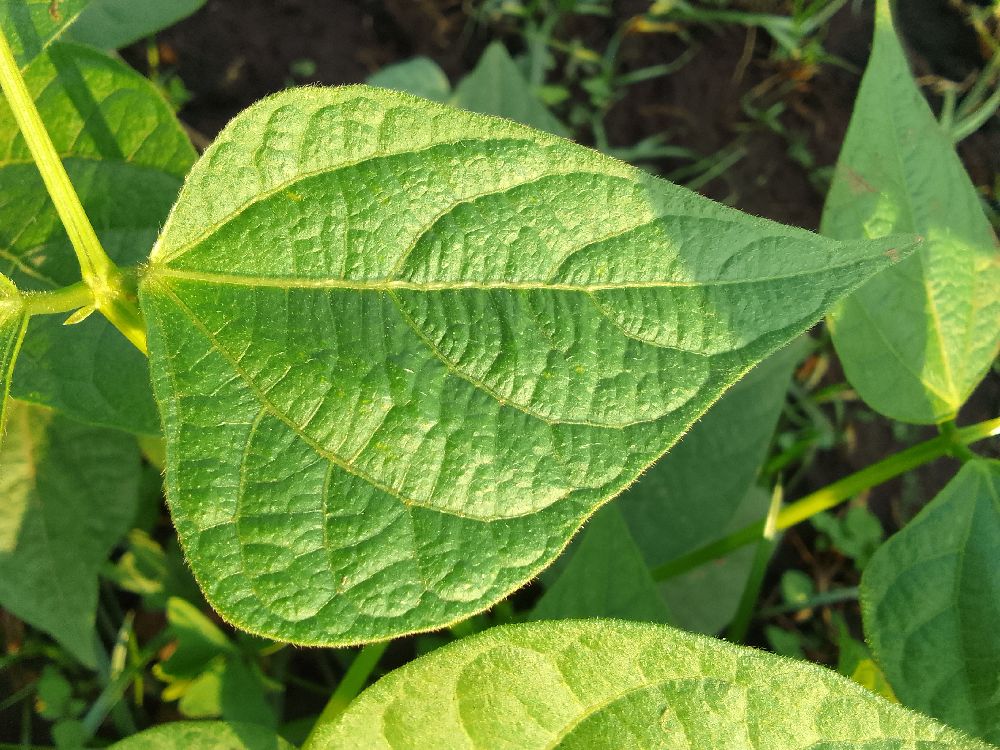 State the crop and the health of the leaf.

common bean, healthy
